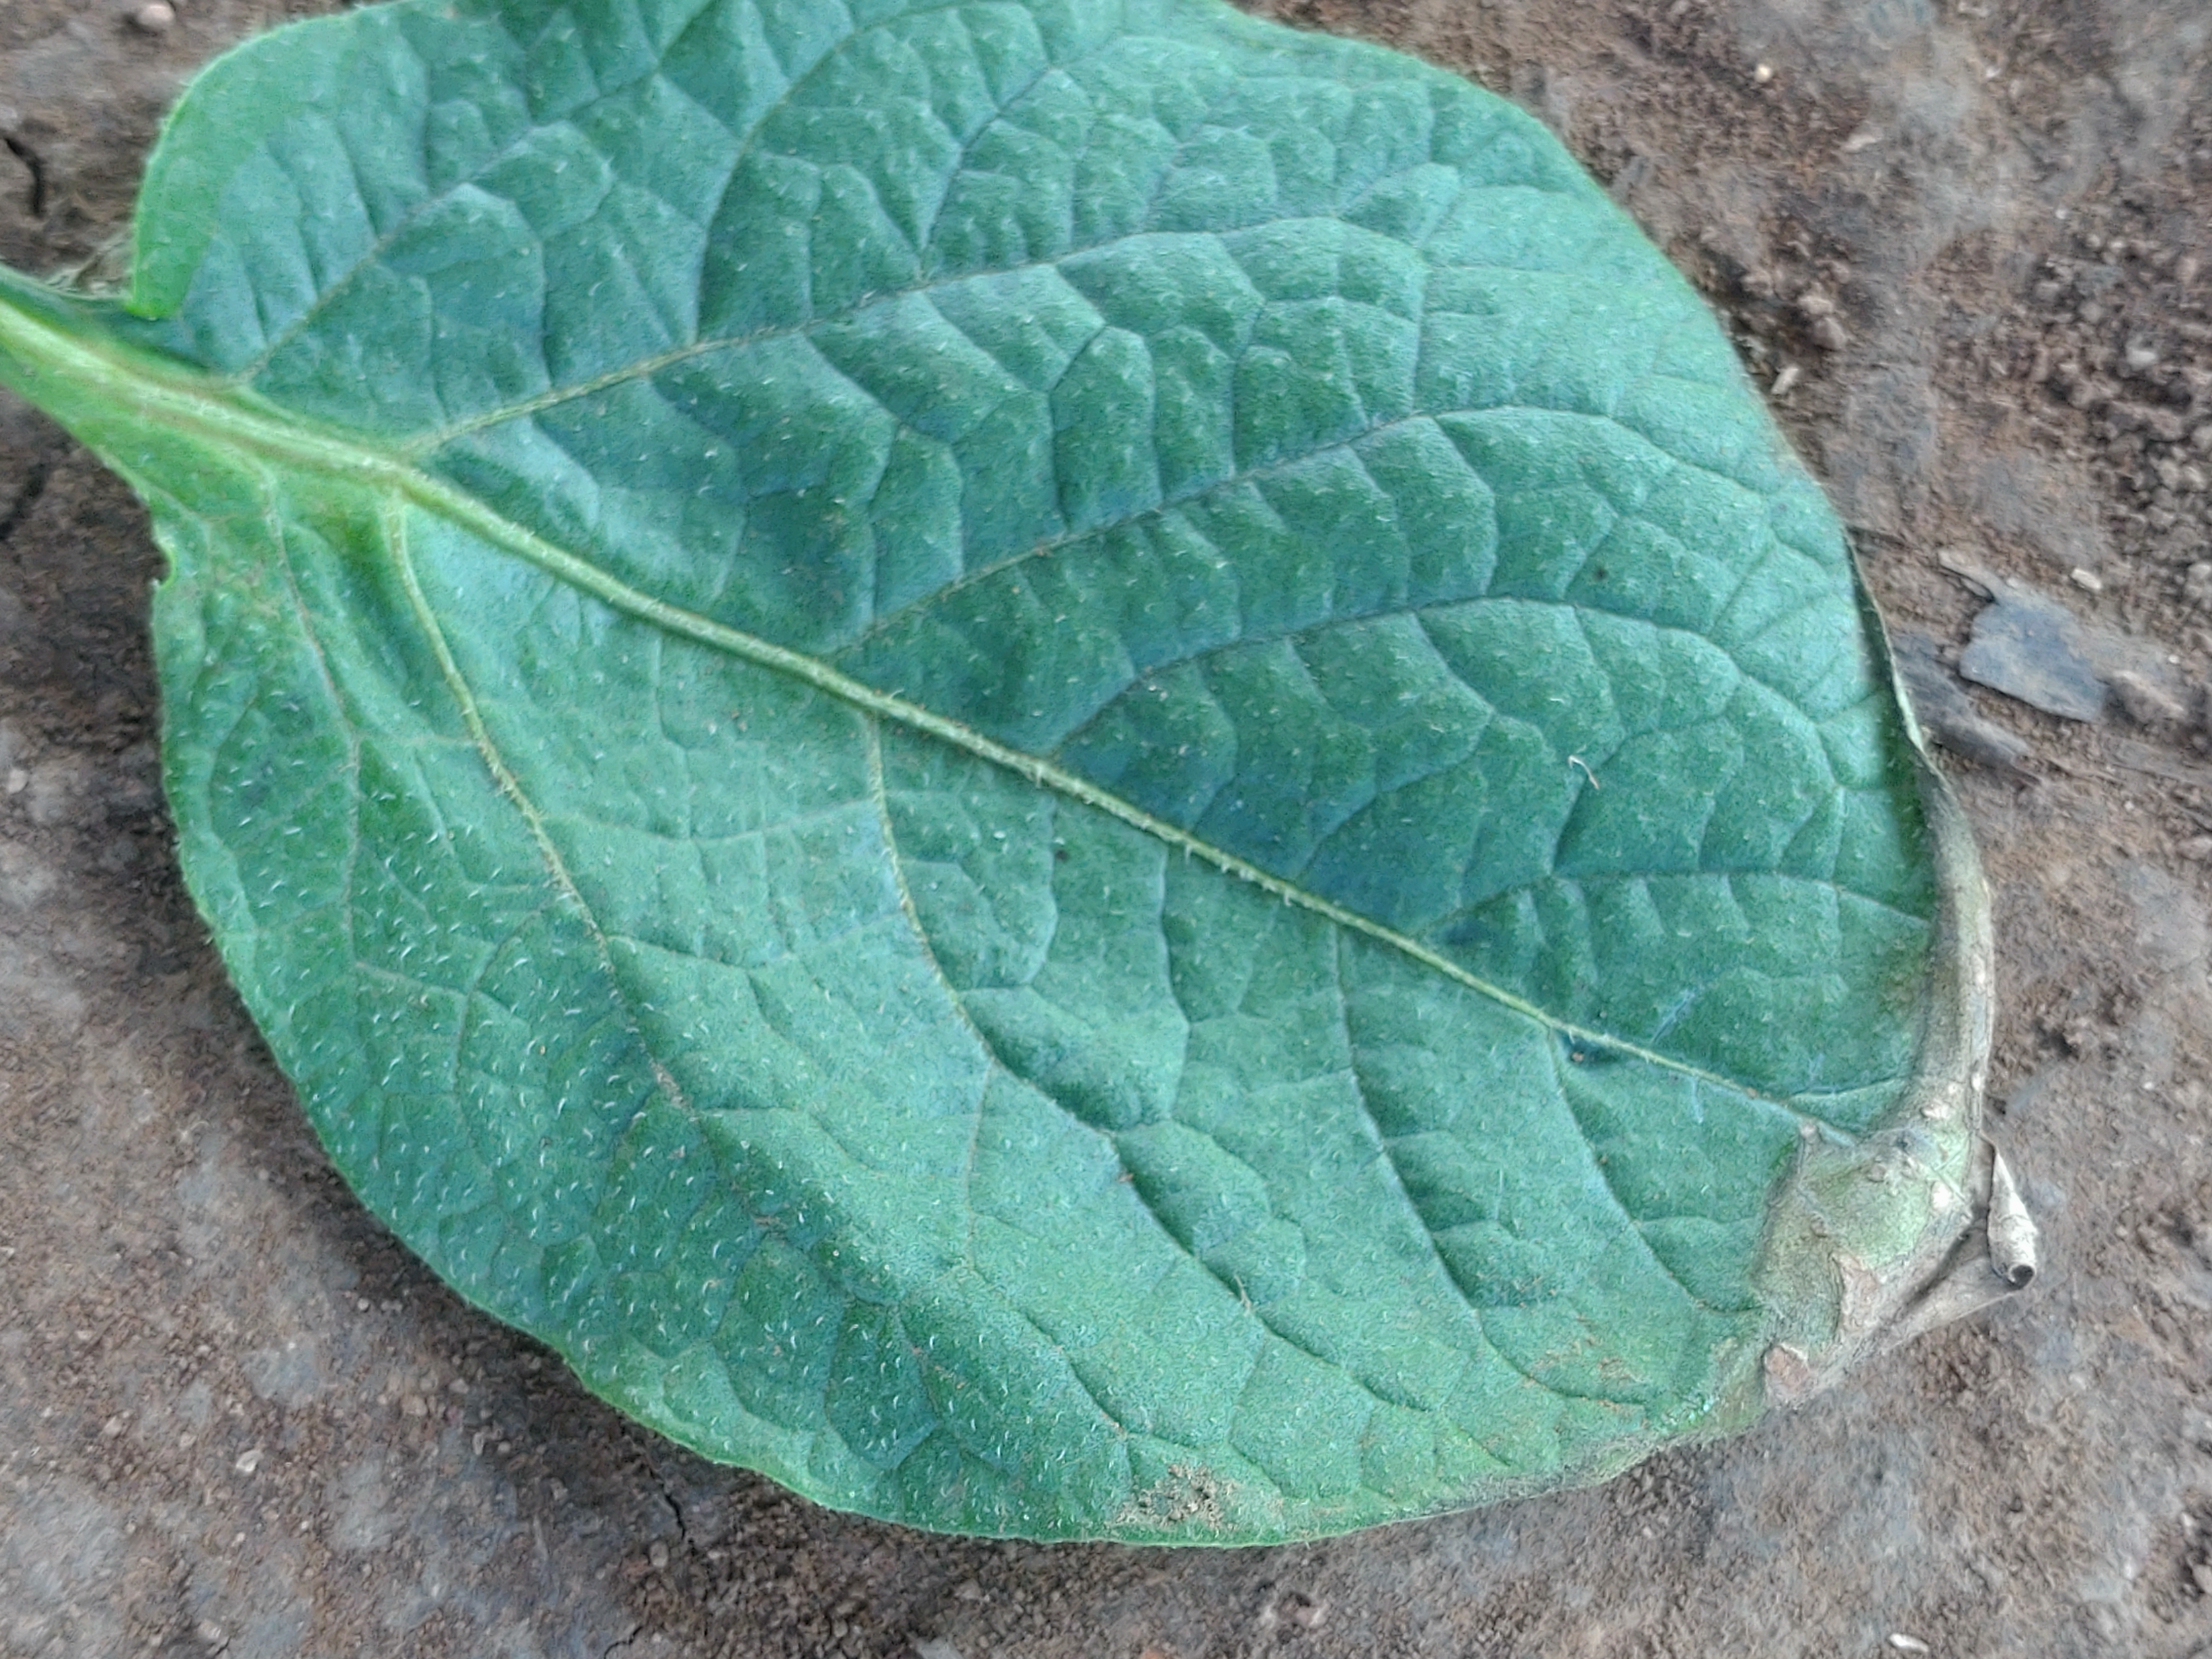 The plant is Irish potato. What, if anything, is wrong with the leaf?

early blight
